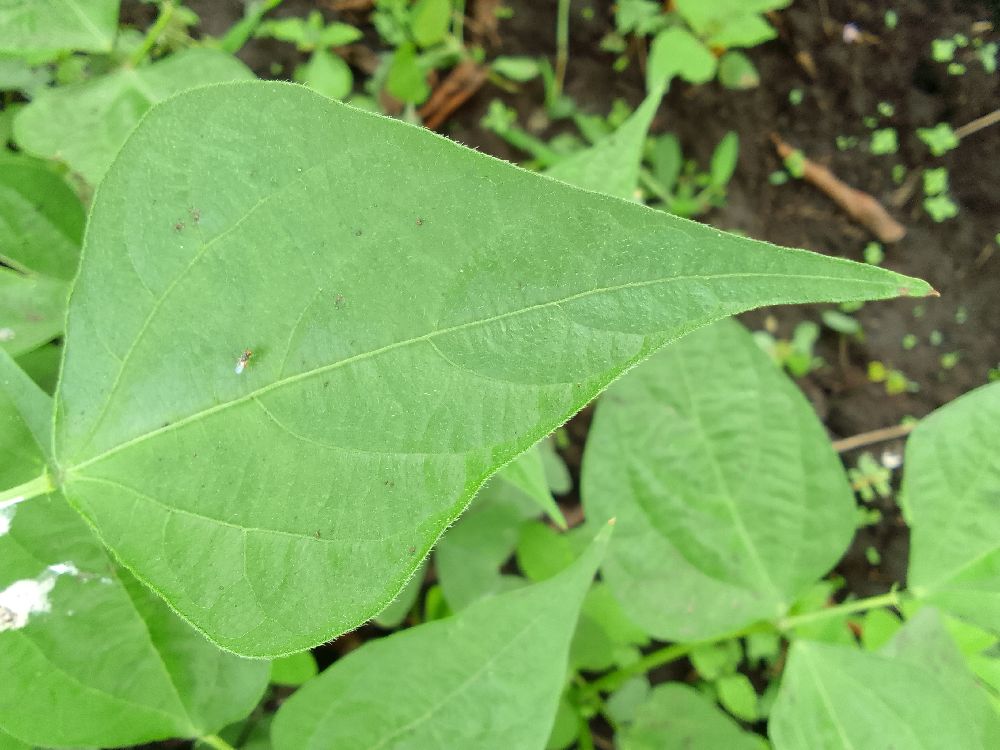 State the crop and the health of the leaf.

common bean, healthy
